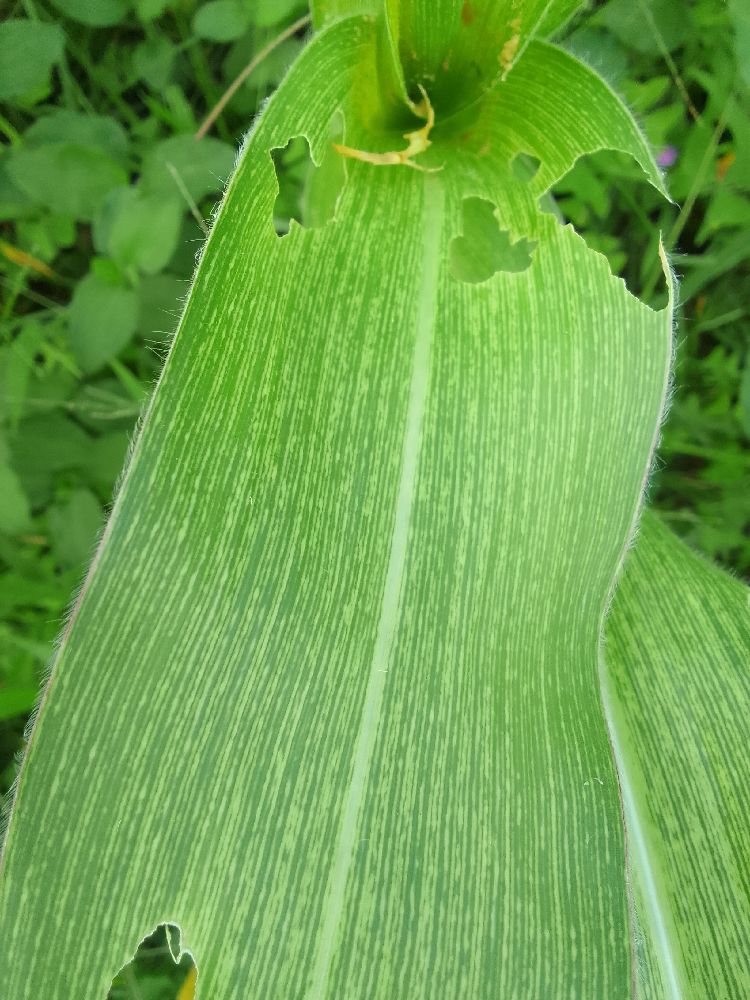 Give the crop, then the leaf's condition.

maize, maize streak virus
